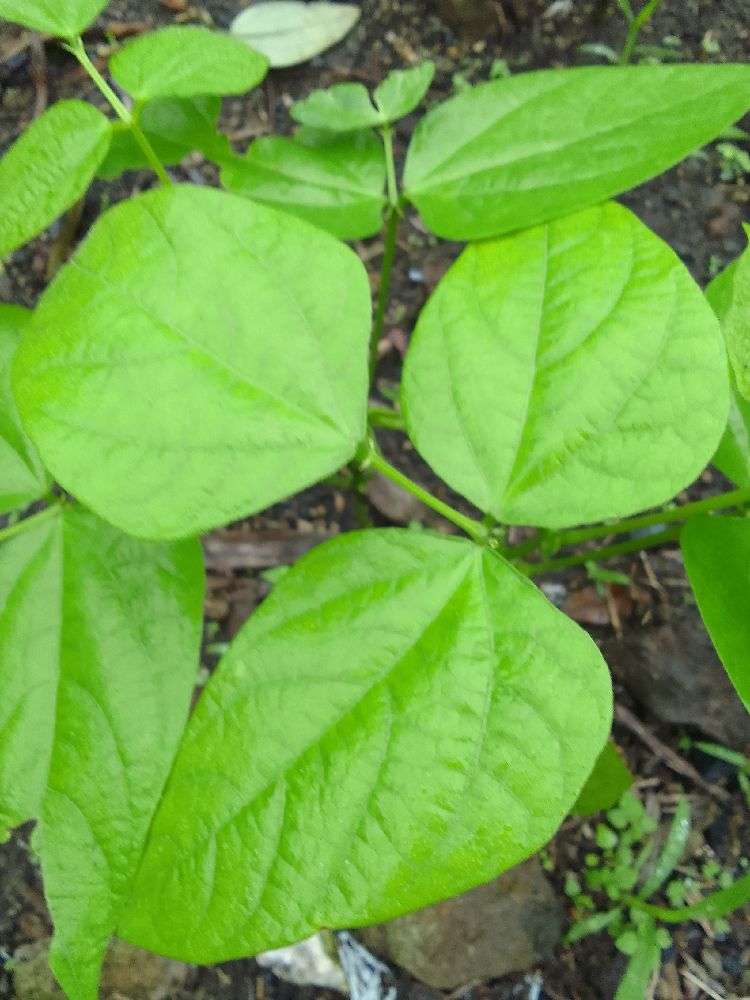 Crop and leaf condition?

common bean, healthy
